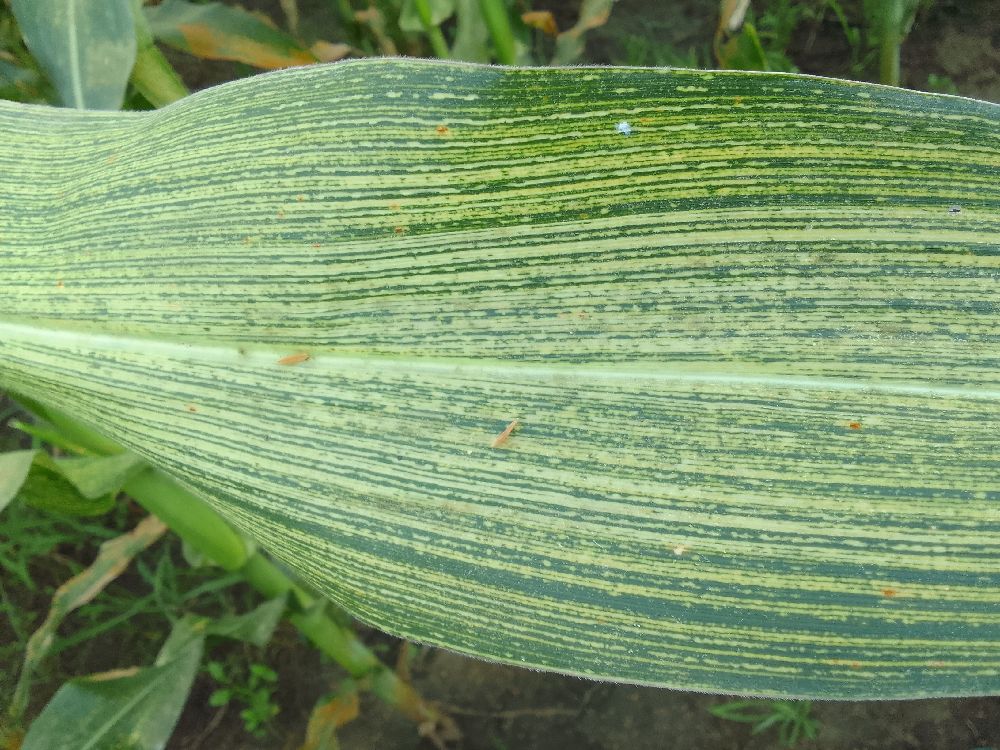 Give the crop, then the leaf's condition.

maize, maize streak virus
